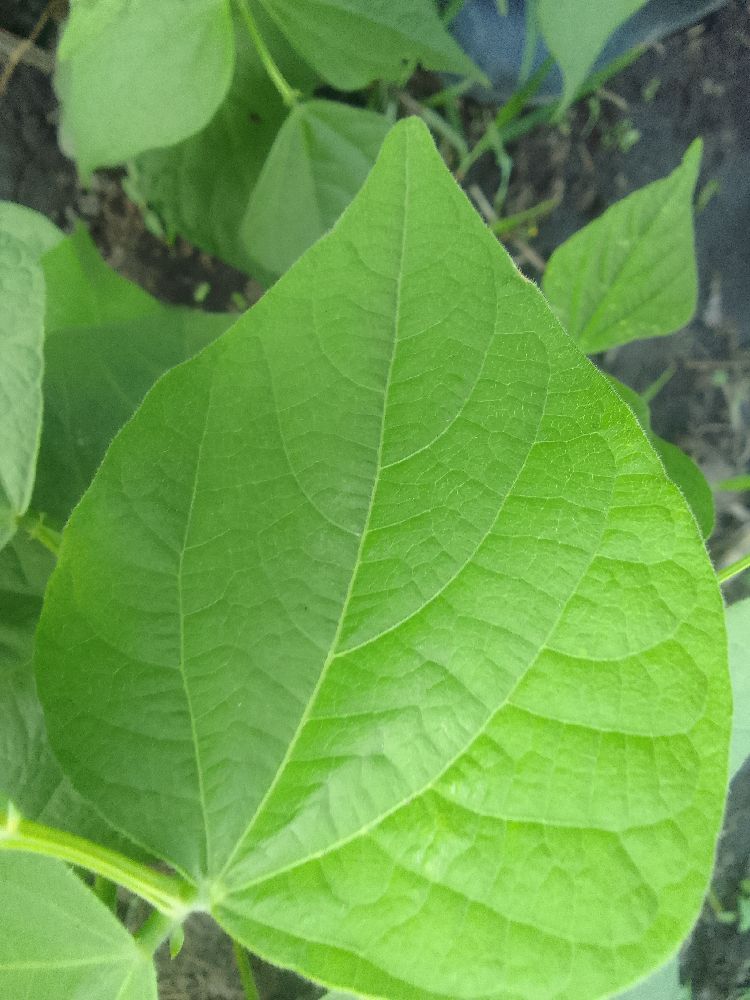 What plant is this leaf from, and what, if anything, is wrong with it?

common bean, healthy
